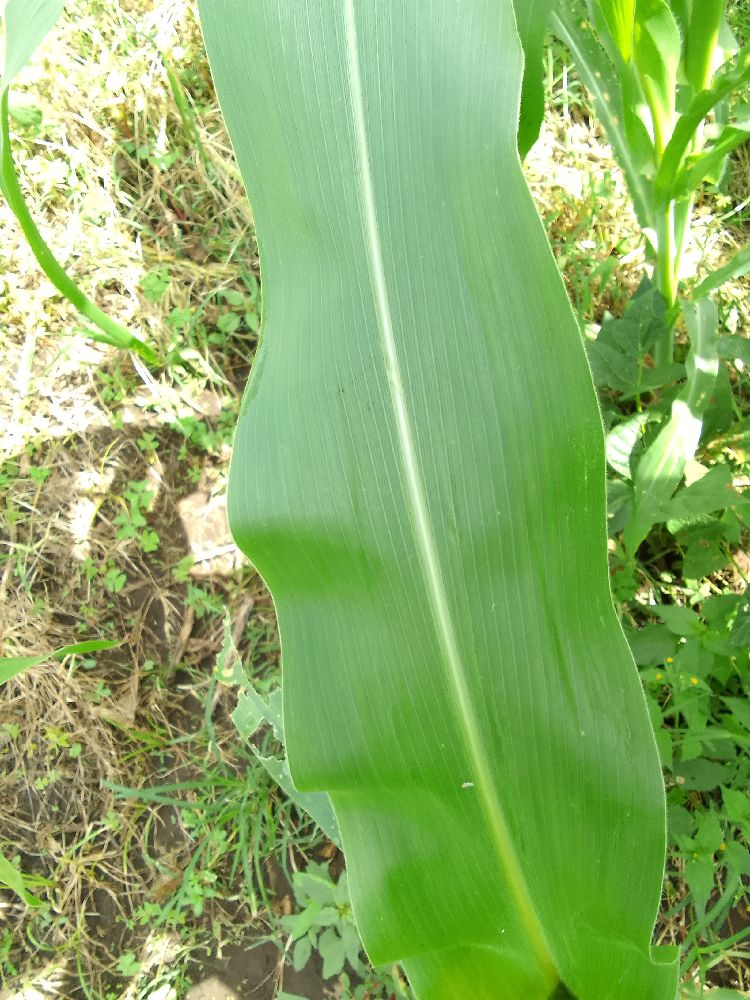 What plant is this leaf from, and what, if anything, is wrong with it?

maize, healthy
